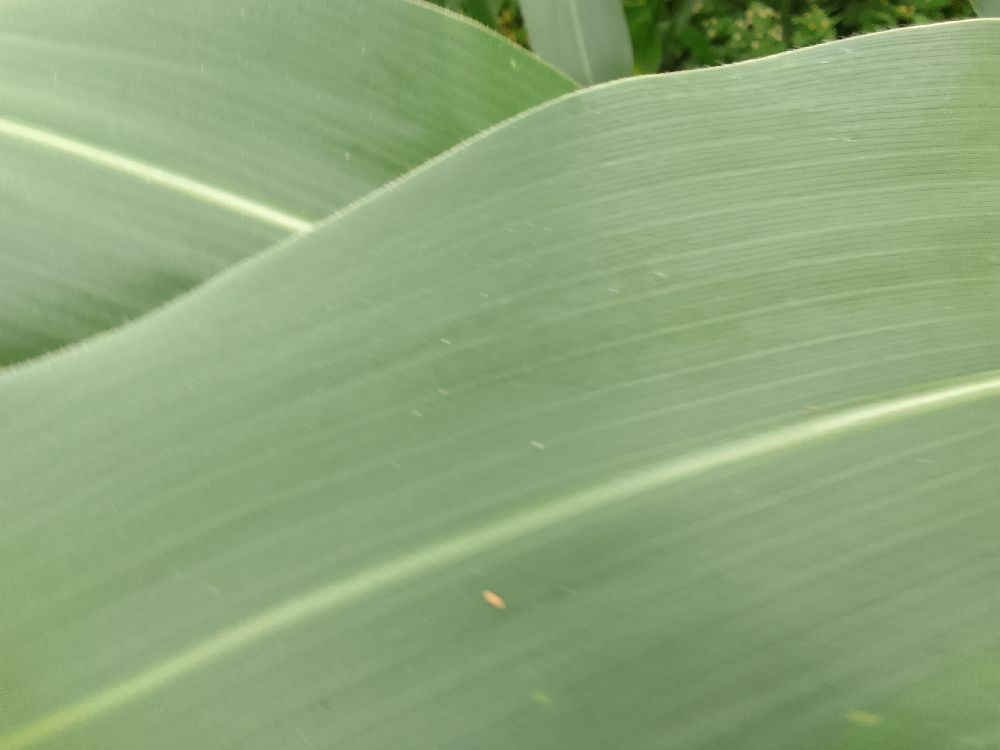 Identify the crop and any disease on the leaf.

maize, healthy
